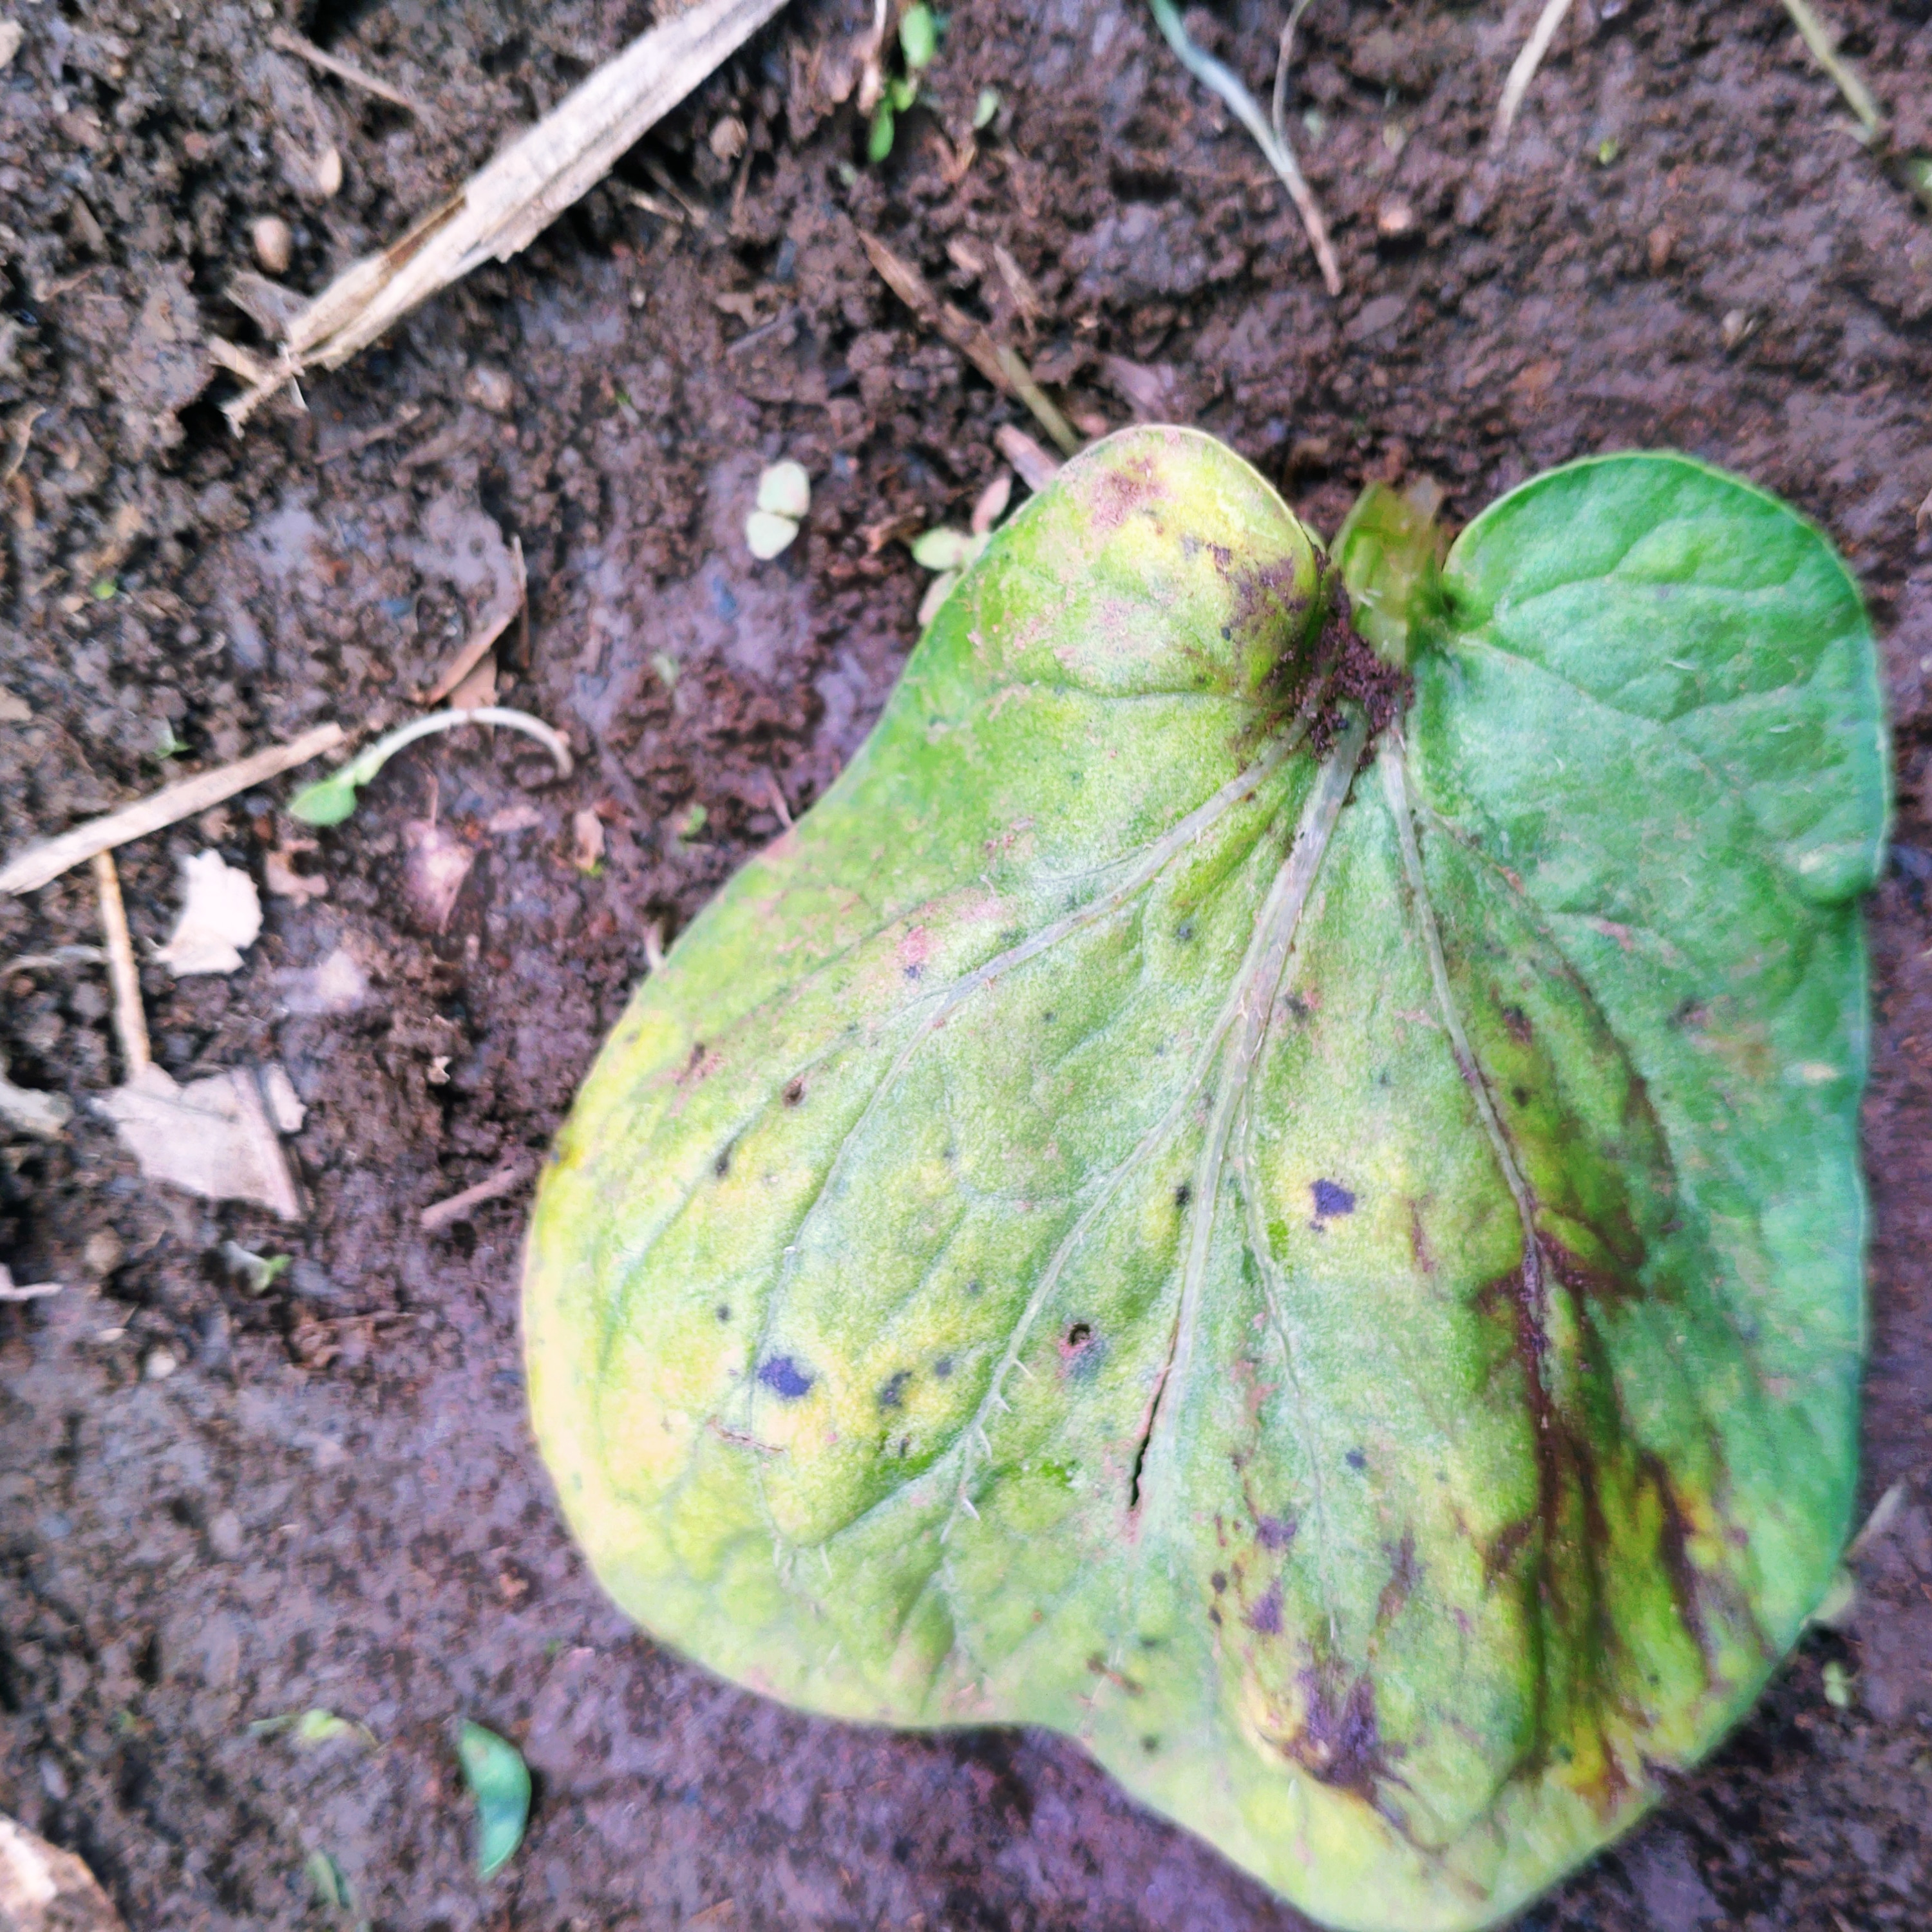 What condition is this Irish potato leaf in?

late blight
